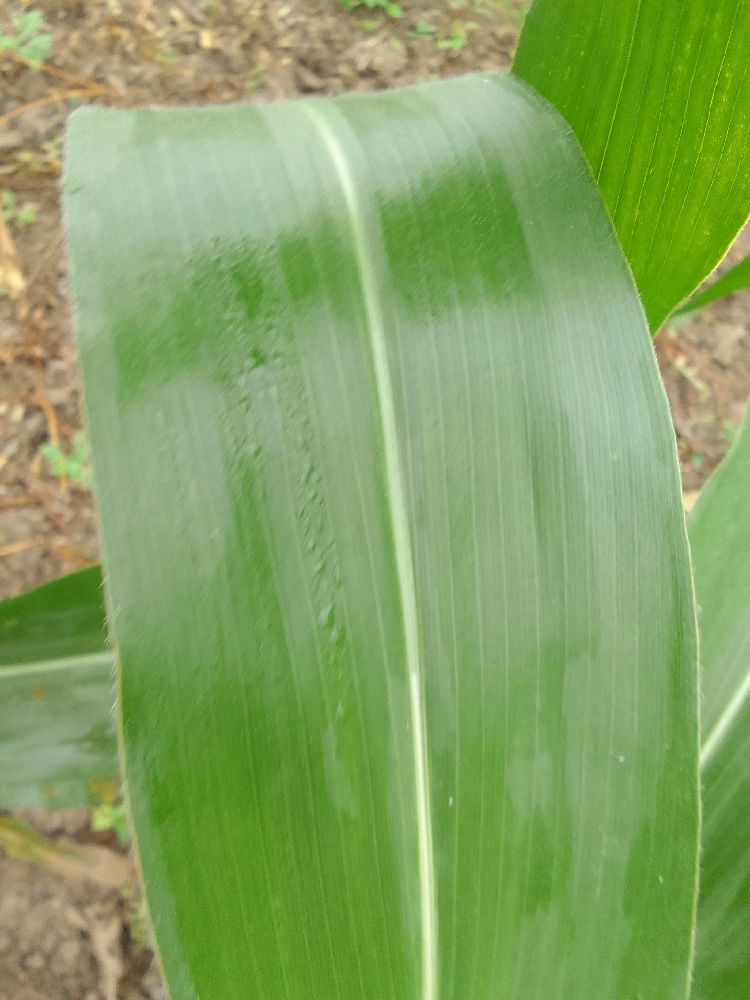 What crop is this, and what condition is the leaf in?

maize, healthy
